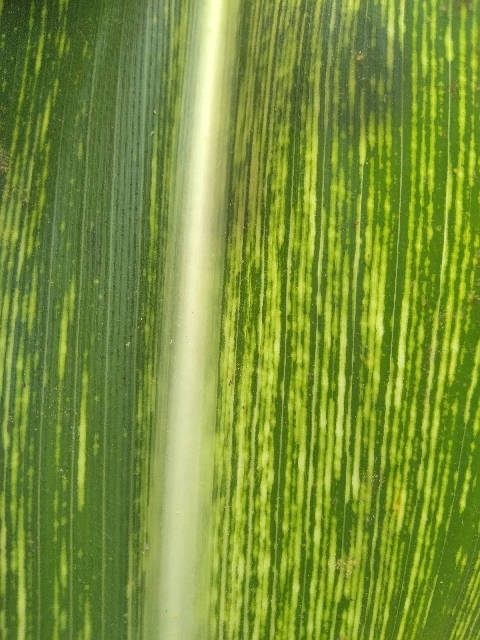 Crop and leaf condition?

maize, maize streak virus
